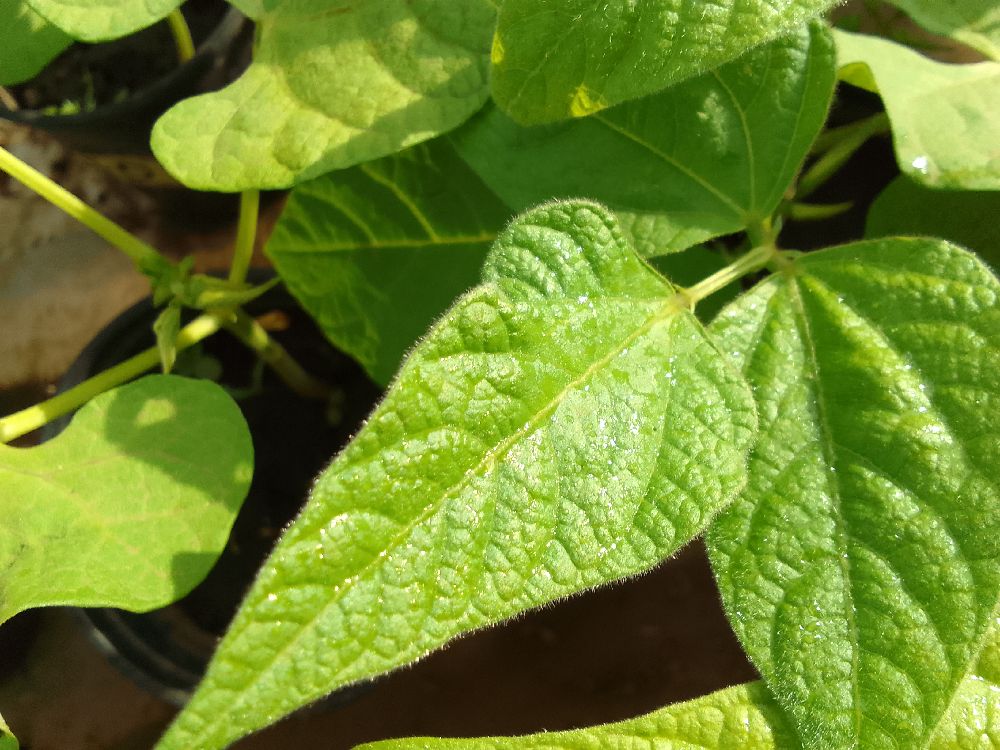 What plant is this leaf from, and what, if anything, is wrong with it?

common bean, healthy
